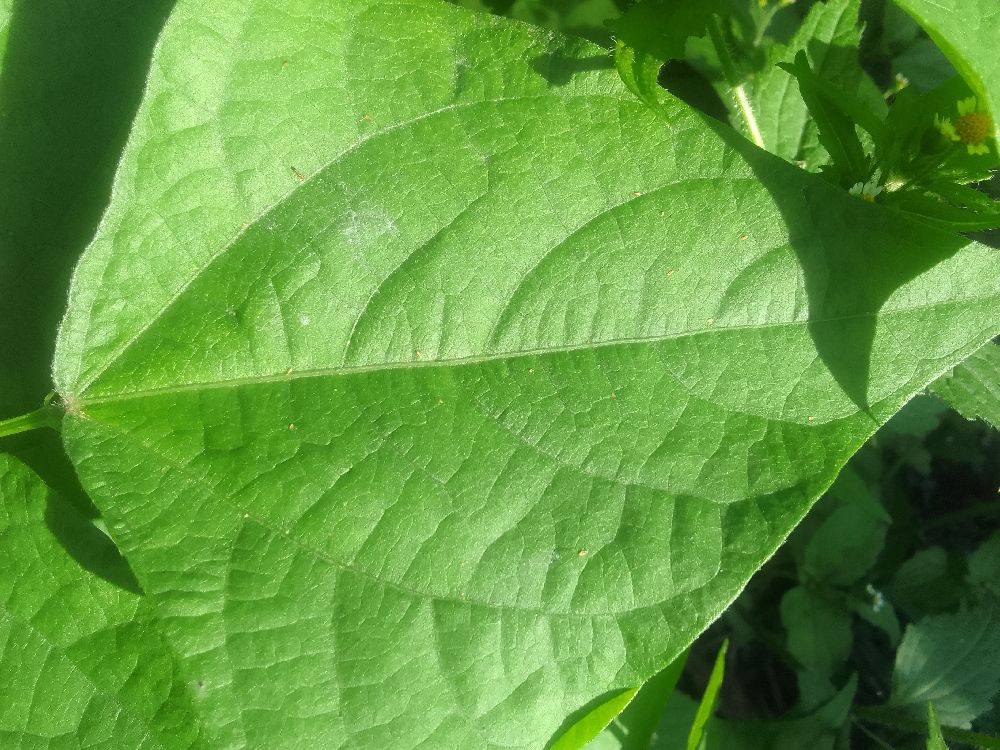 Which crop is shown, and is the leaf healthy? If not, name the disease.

common bean, healthy
